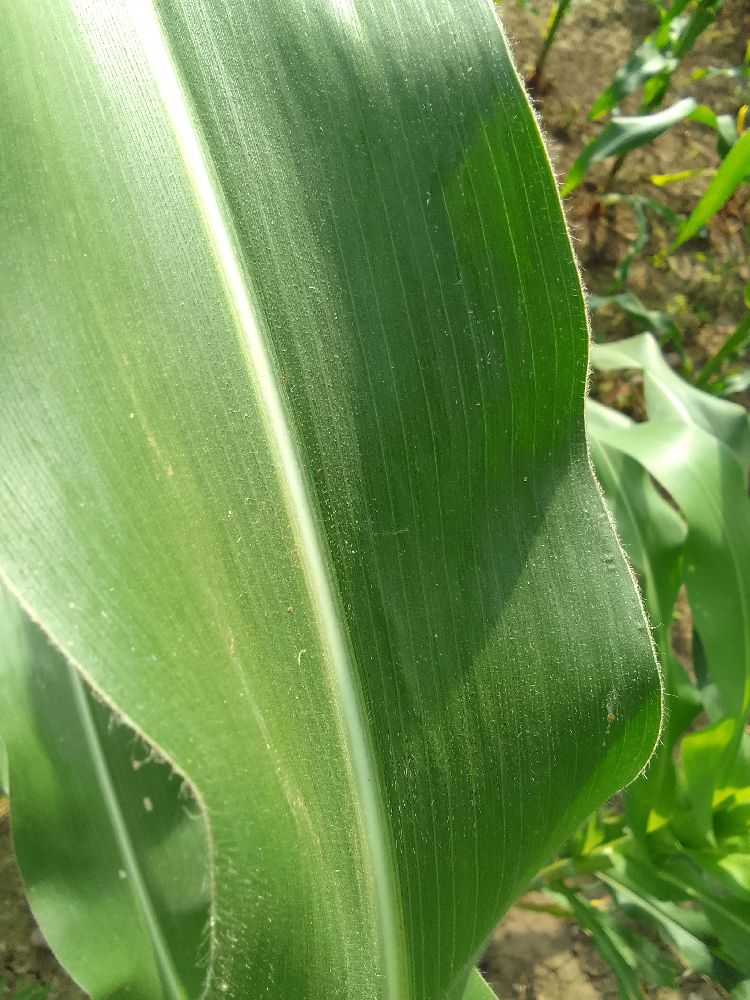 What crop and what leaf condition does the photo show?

maize, healthy
